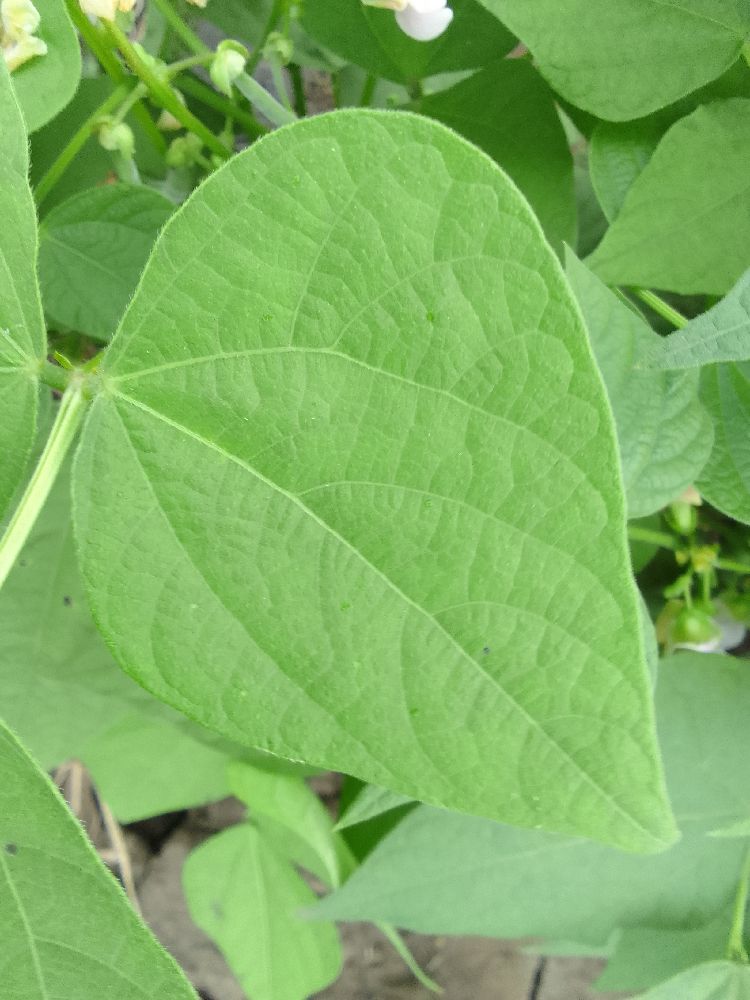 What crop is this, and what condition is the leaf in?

common bean, healthy
